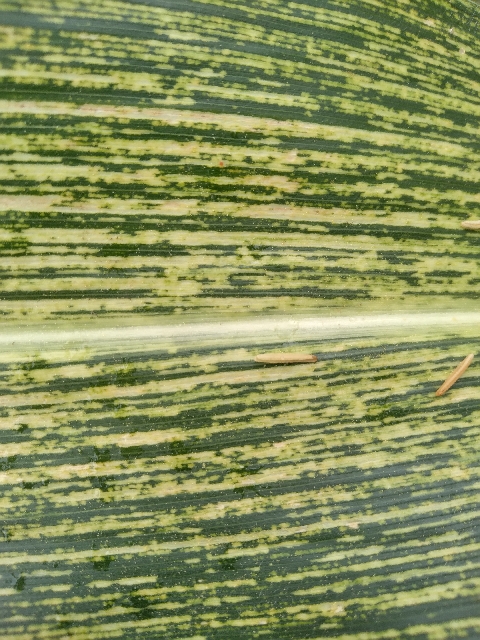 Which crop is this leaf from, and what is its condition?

maize, maize streak virus
